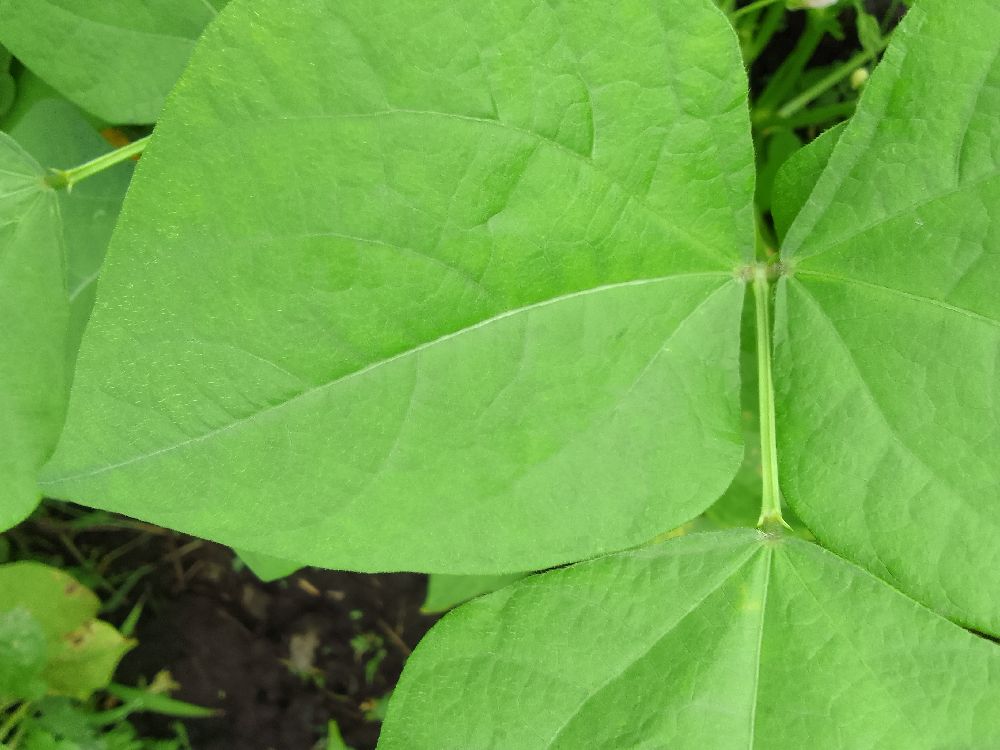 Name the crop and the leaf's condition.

common bean, healthy
